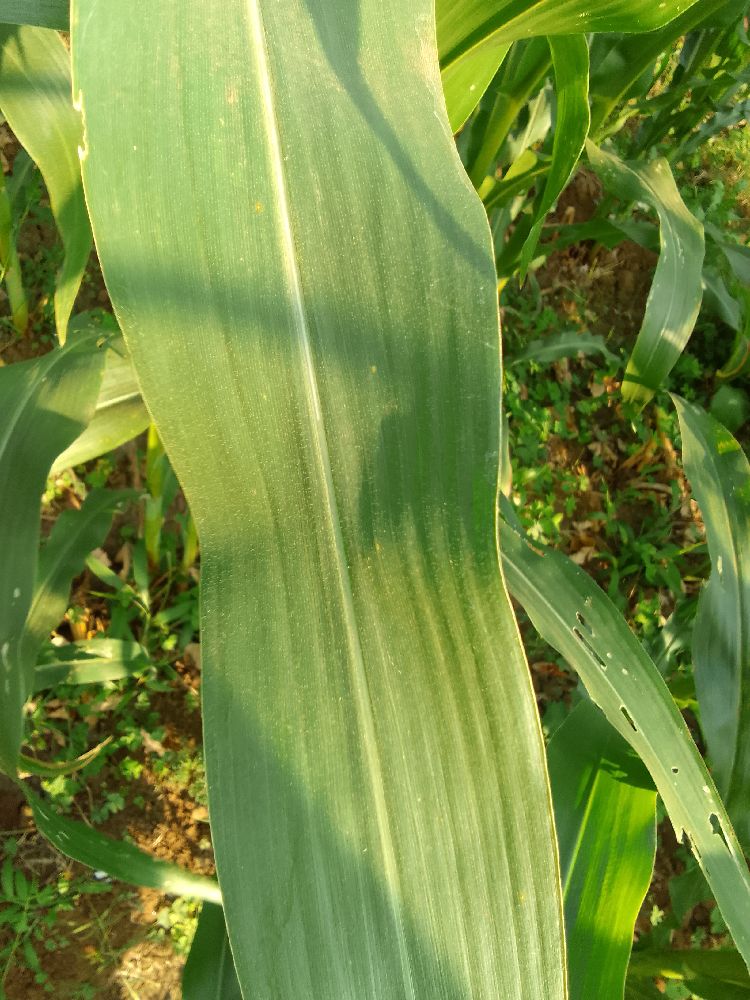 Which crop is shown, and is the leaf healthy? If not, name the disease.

maize, healthy
